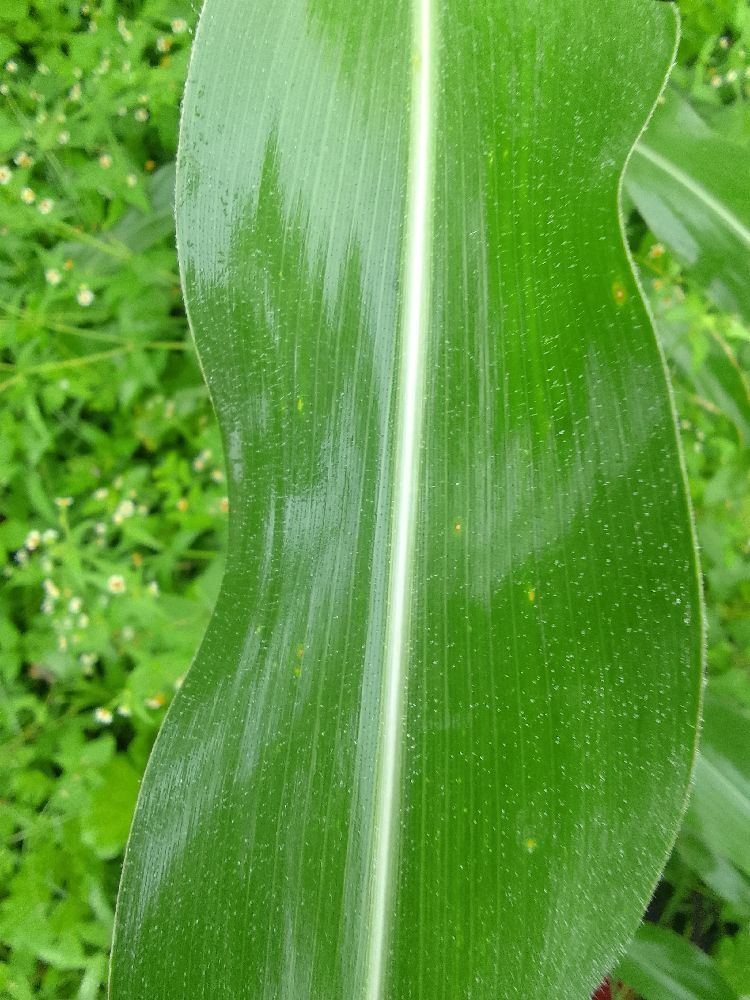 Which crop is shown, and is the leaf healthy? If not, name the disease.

maize, healthy
